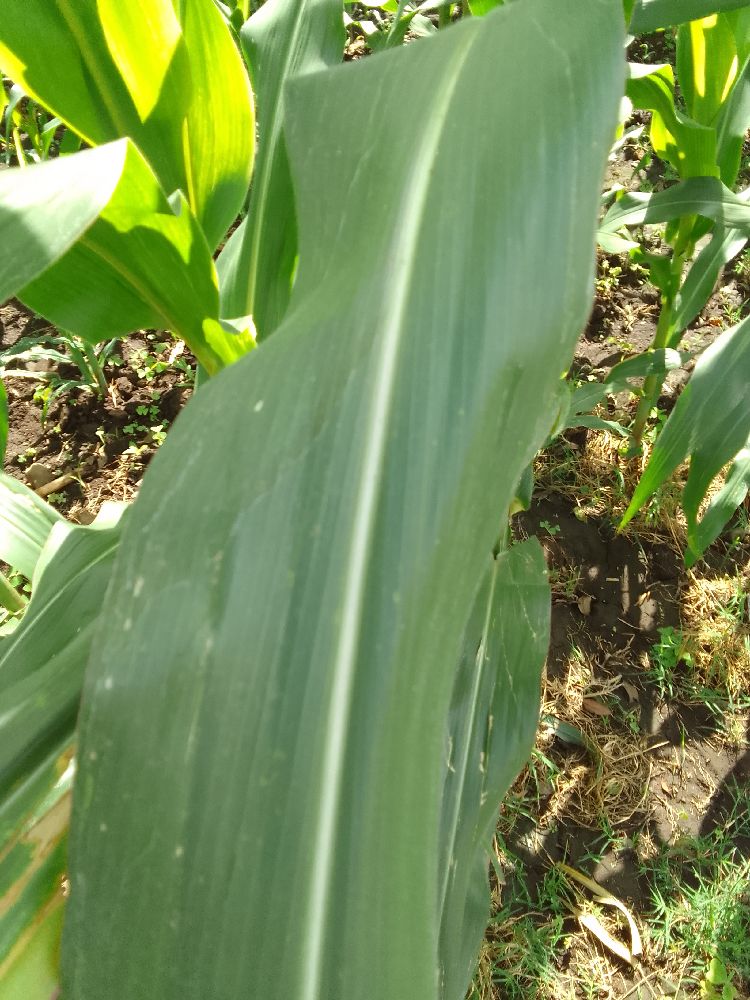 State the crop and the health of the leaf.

maize, healthy
